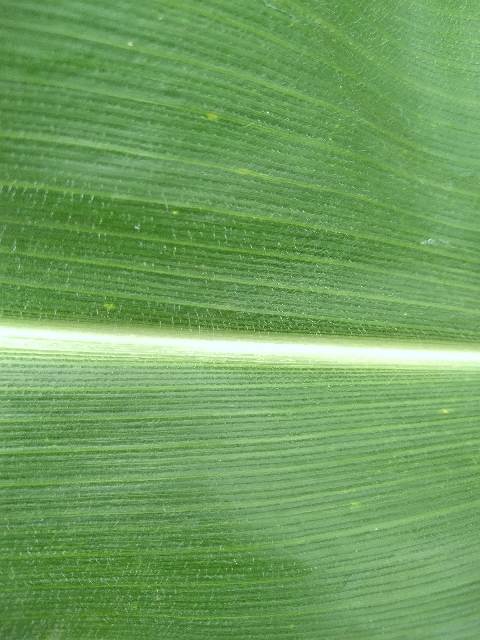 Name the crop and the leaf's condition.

maize, healthy
